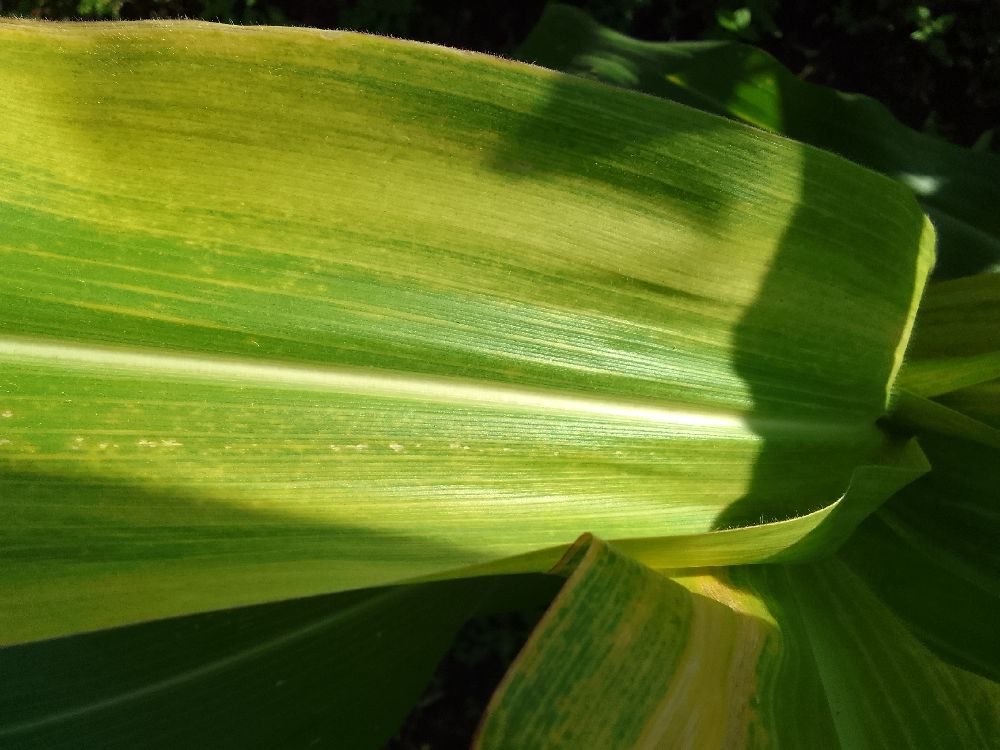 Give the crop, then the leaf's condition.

maize, maize lethal necrosis
